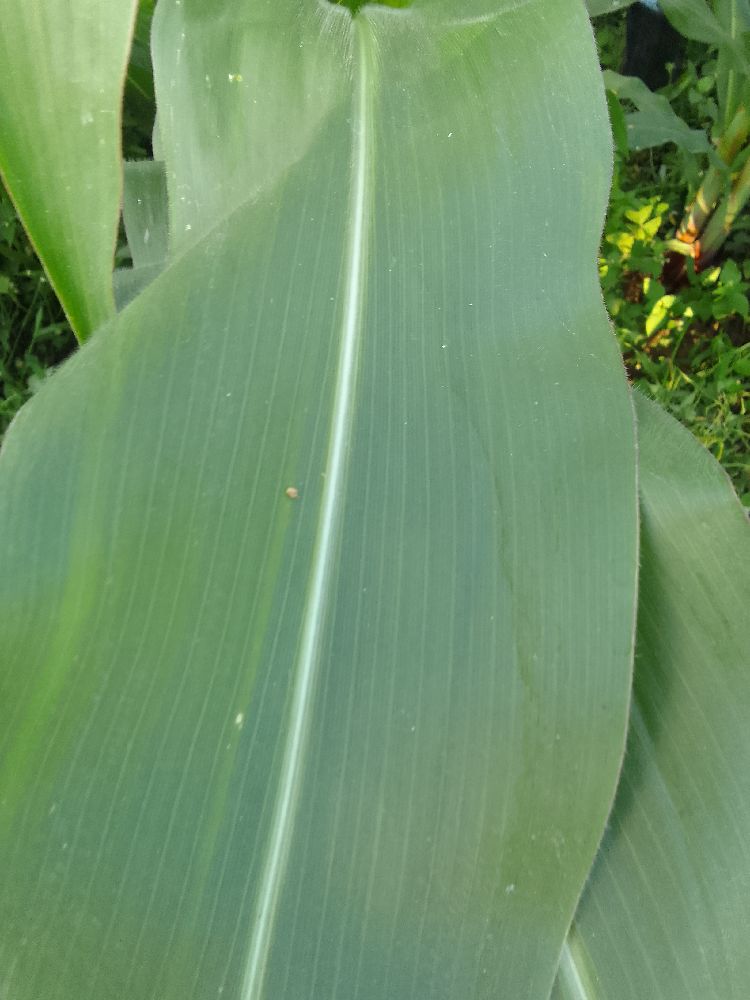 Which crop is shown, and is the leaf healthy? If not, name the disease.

maize, healthy
